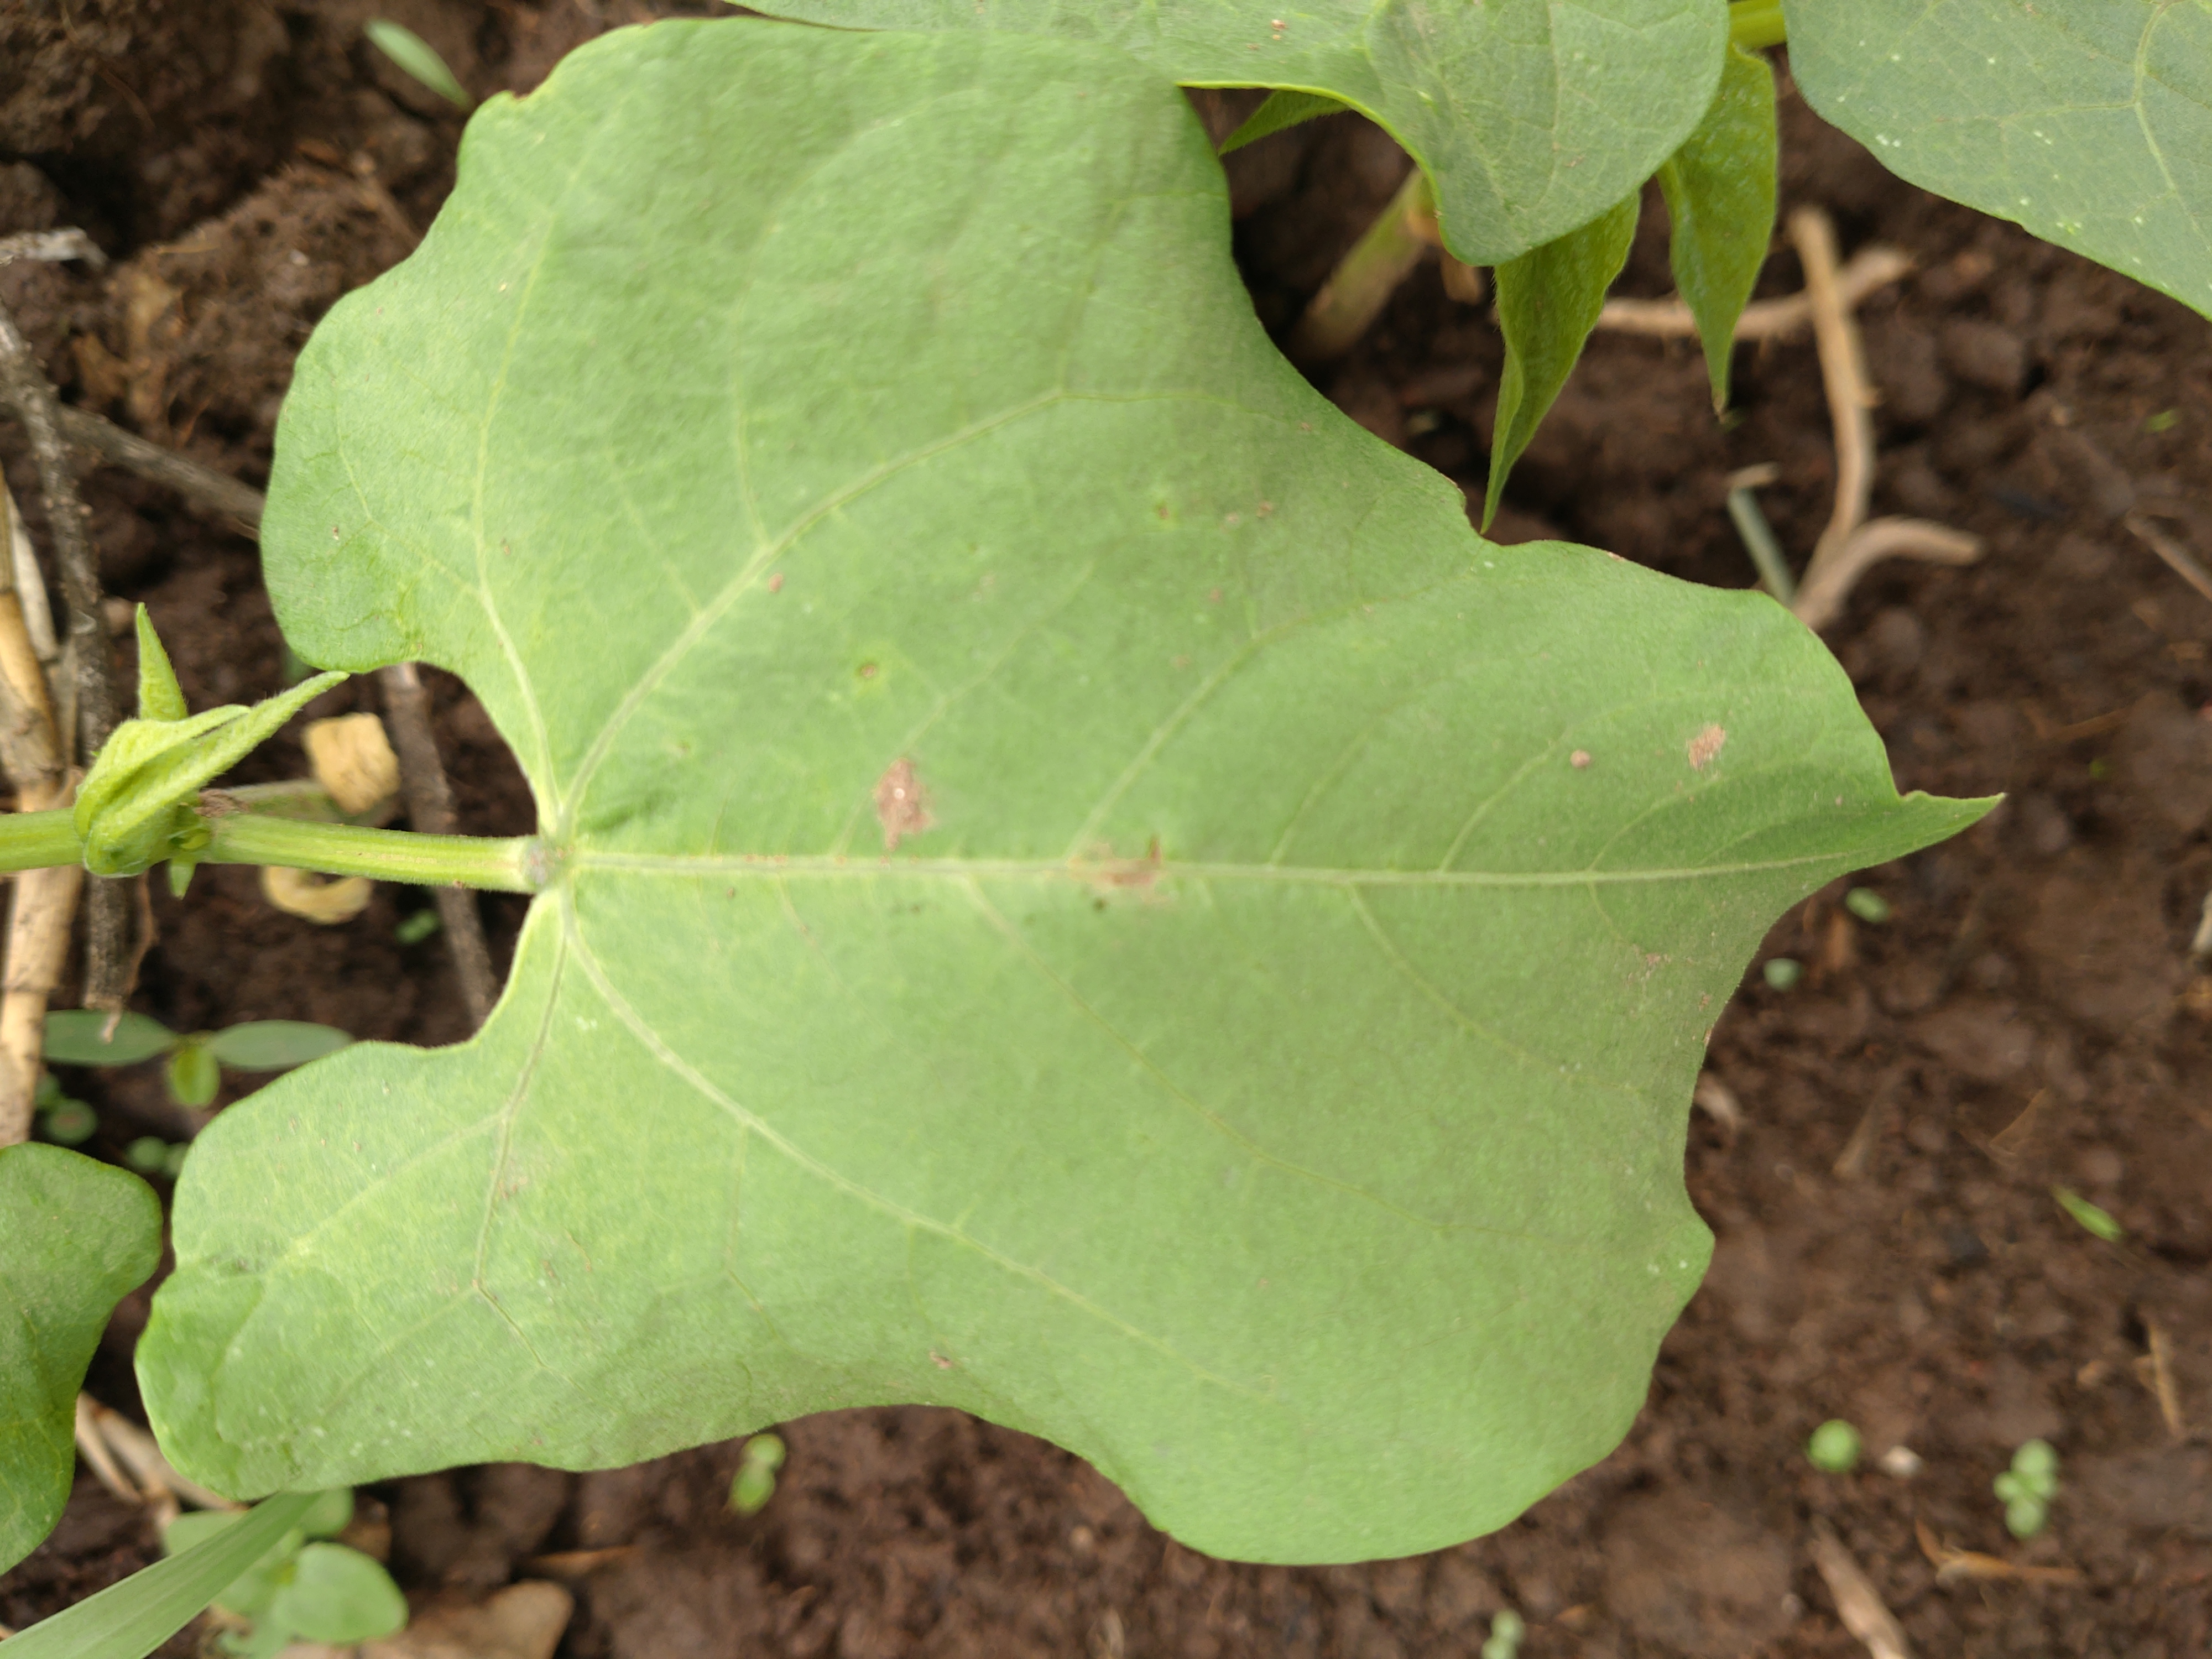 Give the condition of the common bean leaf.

healthy
